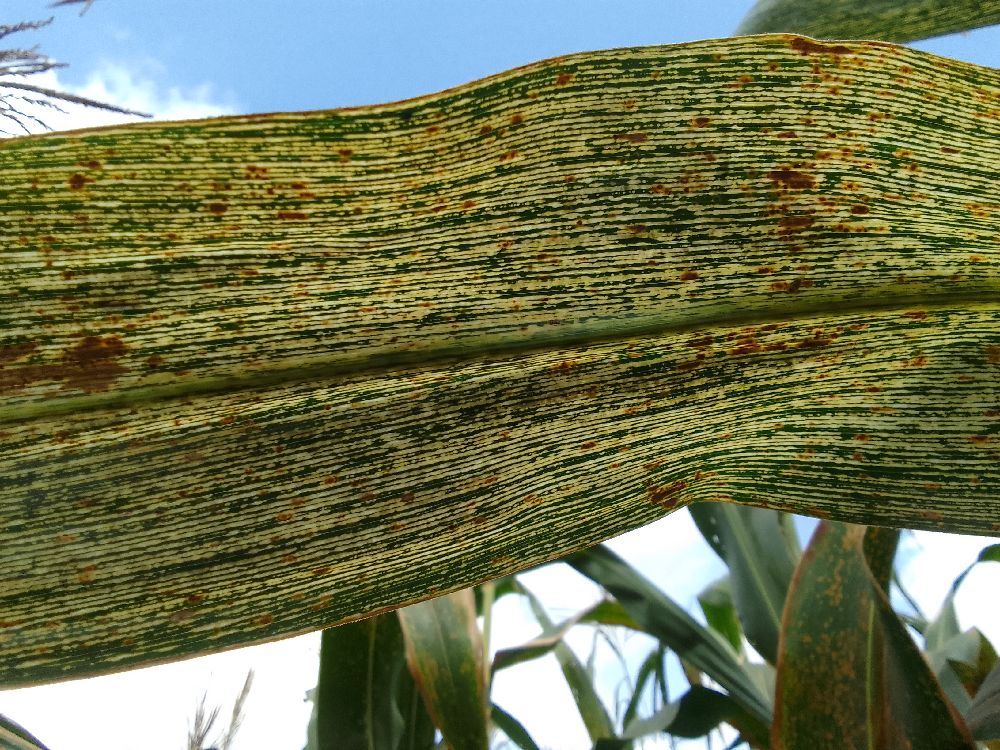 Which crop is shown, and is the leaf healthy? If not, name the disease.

maize, maize streak virus
